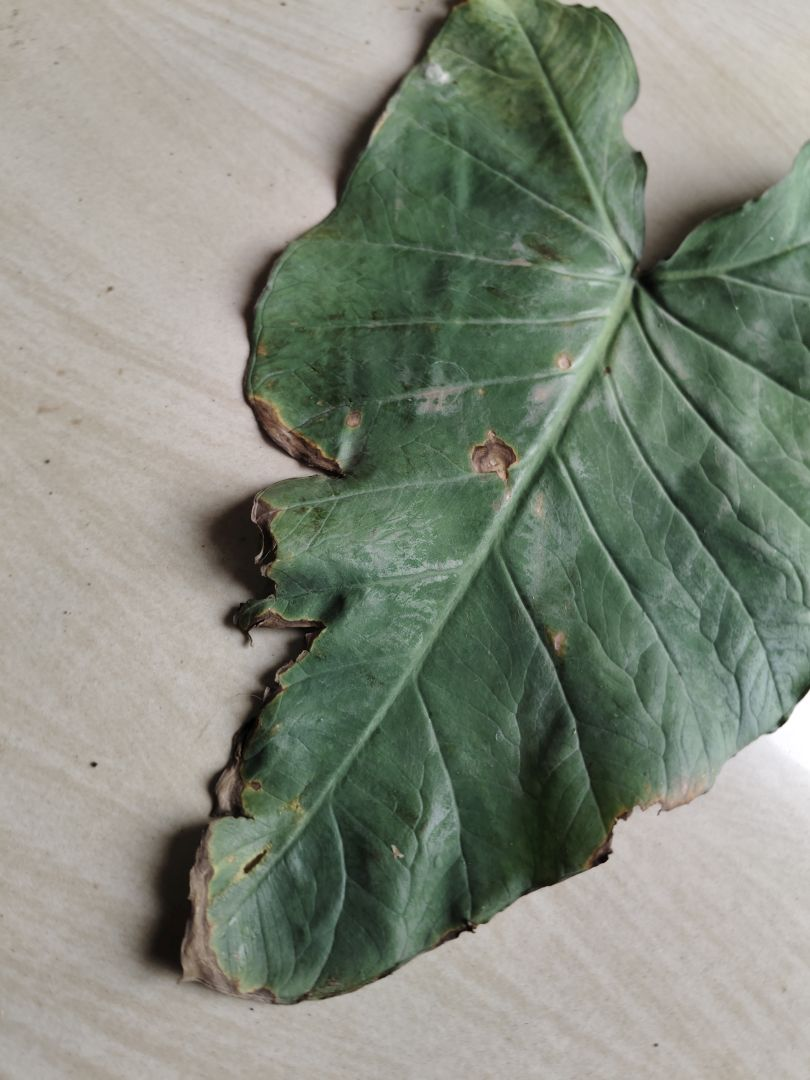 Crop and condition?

taro, leaf blight
